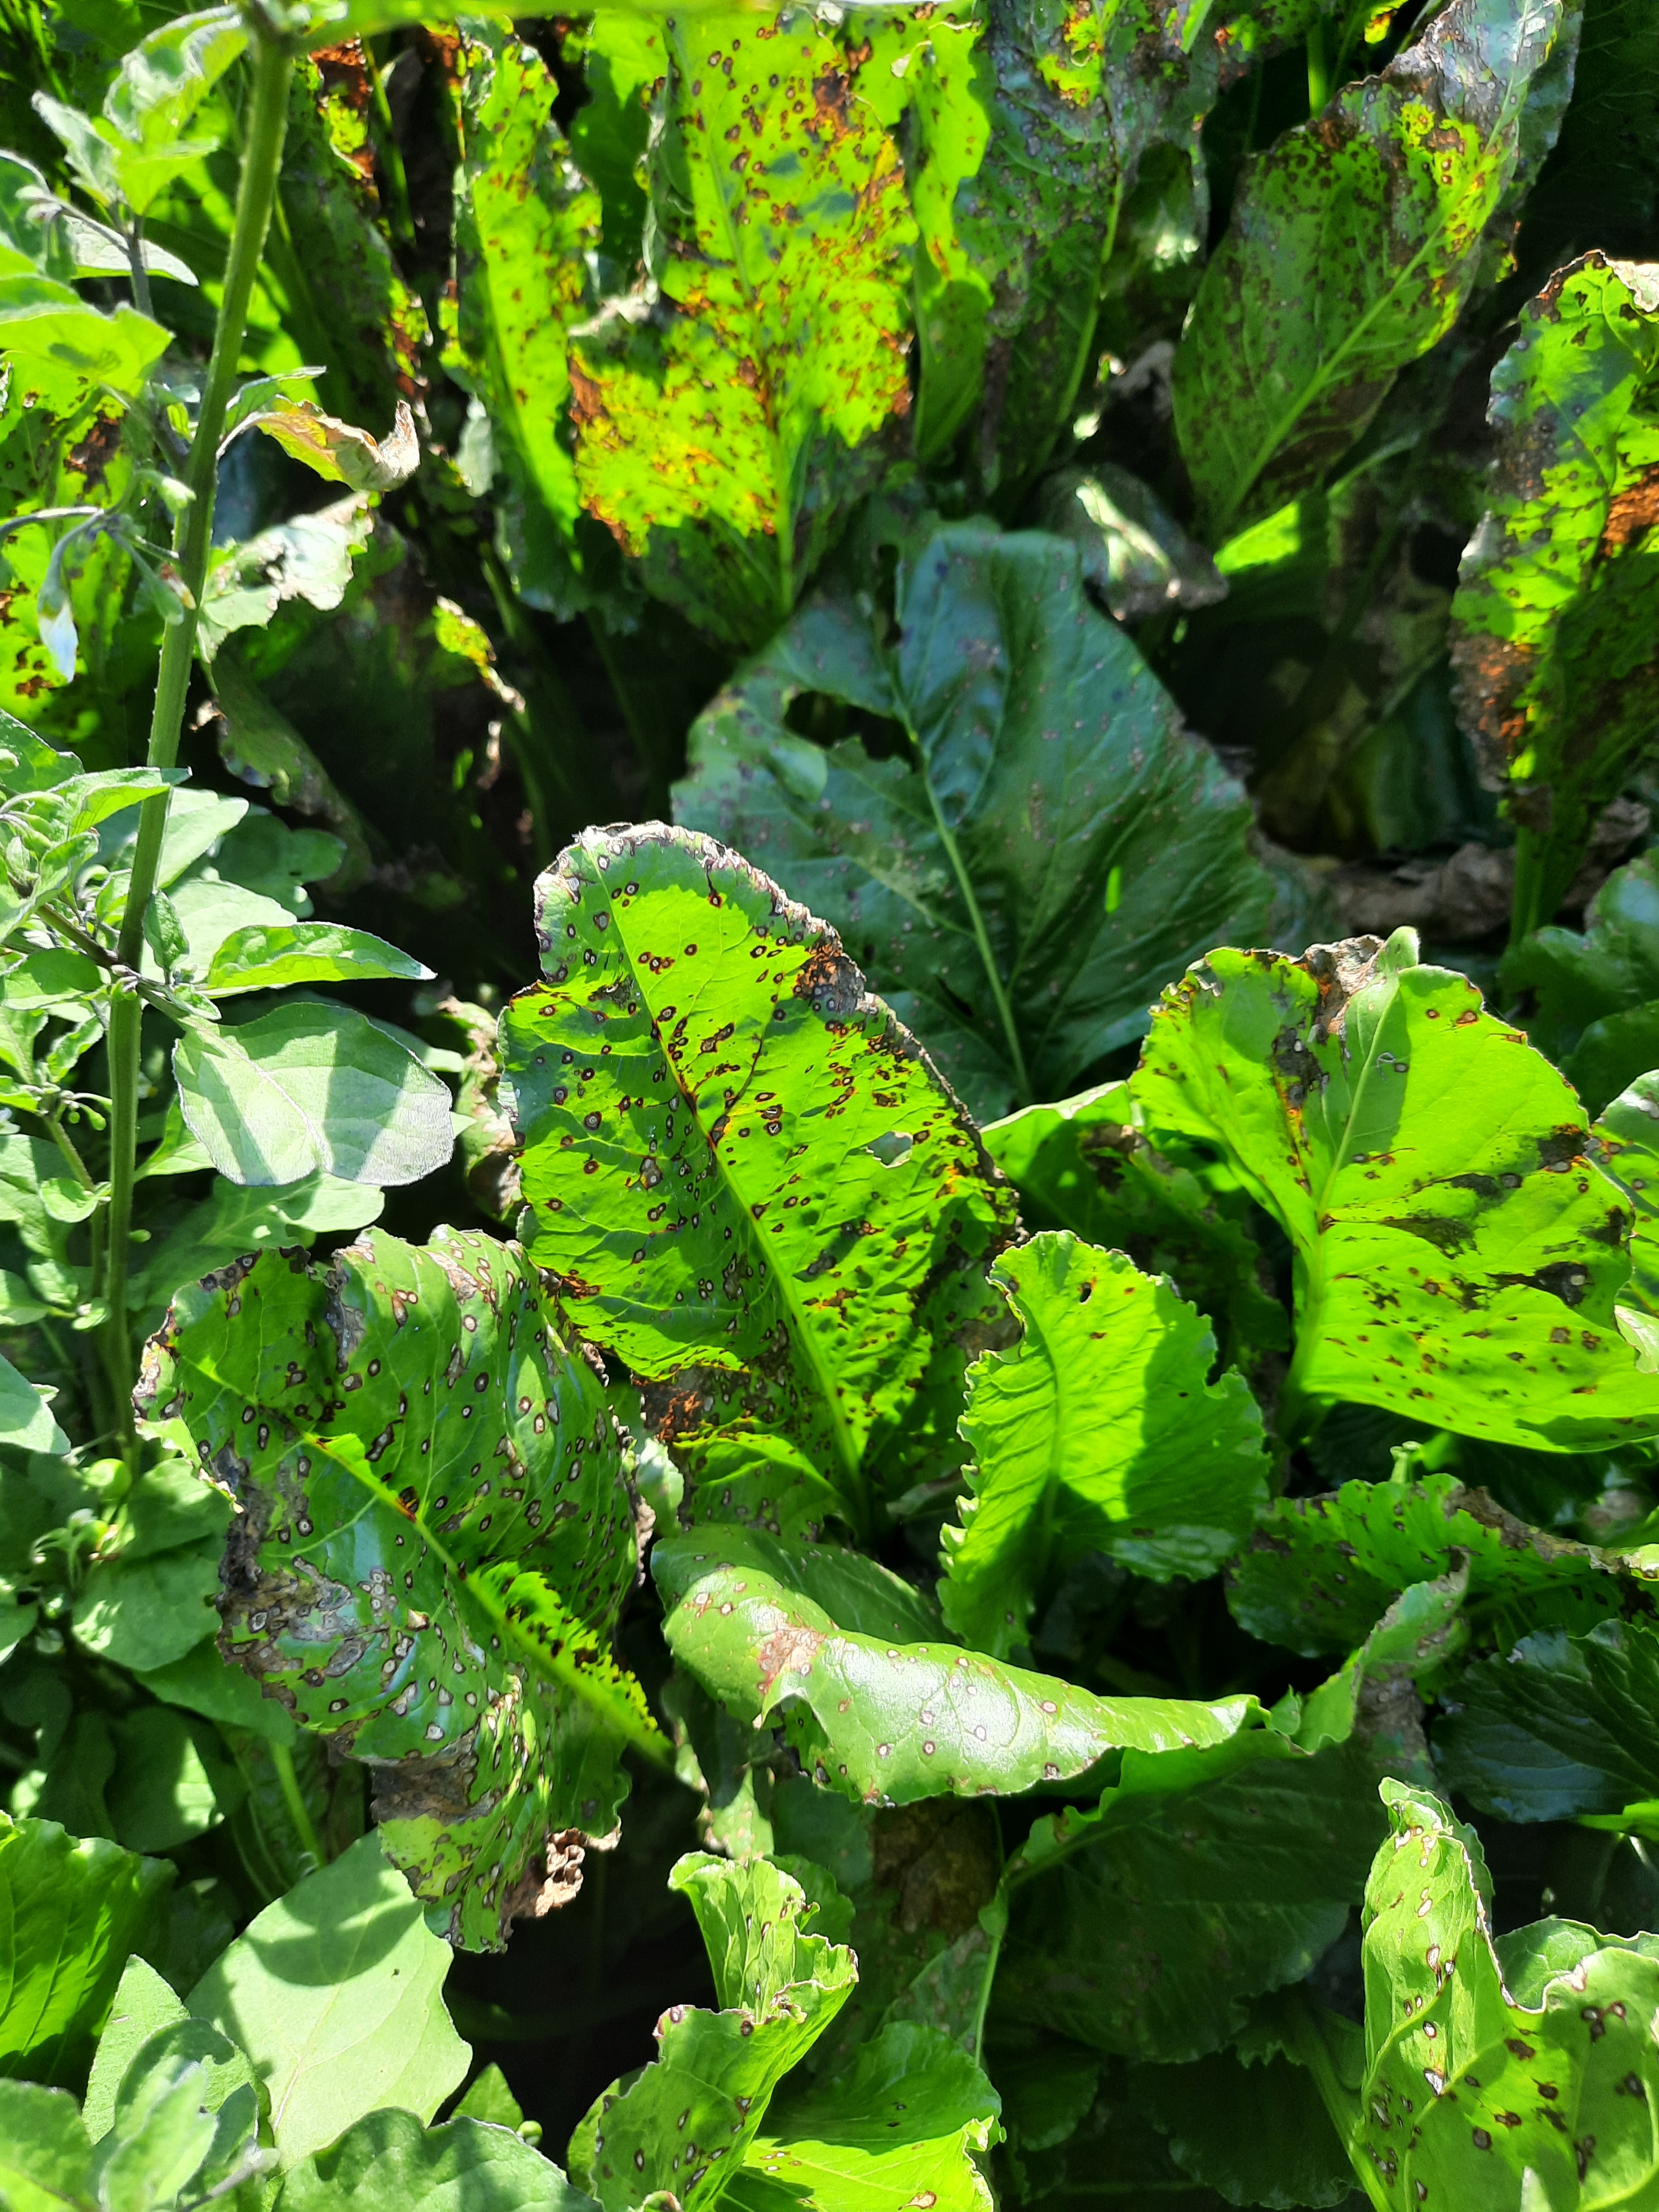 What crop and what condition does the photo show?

beet, cercospora
